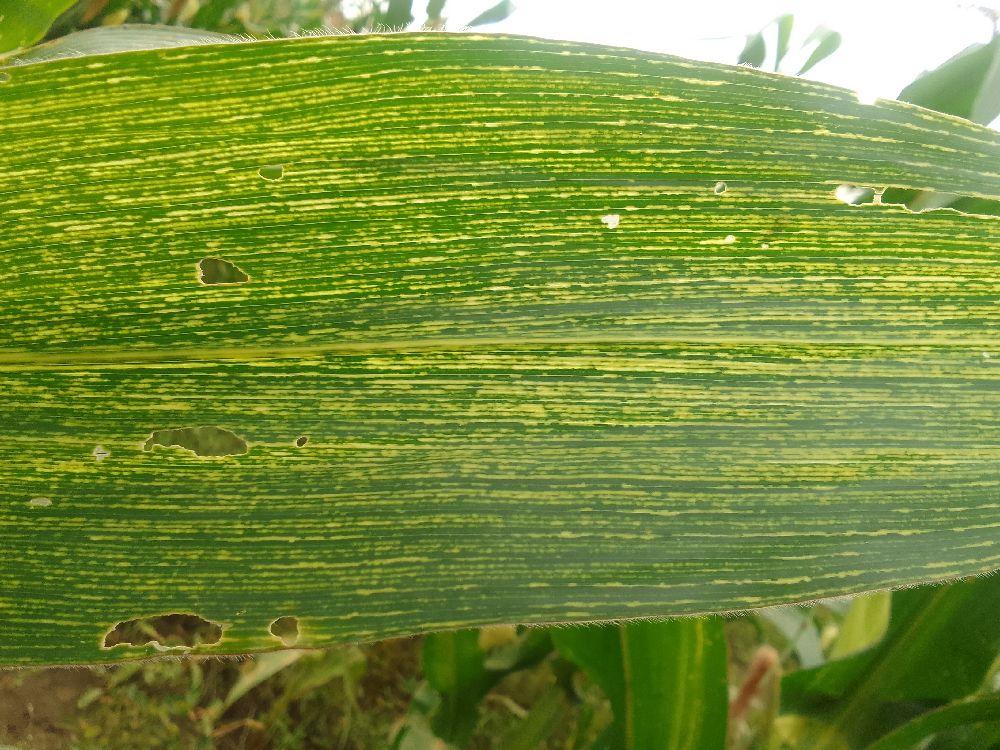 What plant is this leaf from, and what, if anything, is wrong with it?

maize, maize streak virus
